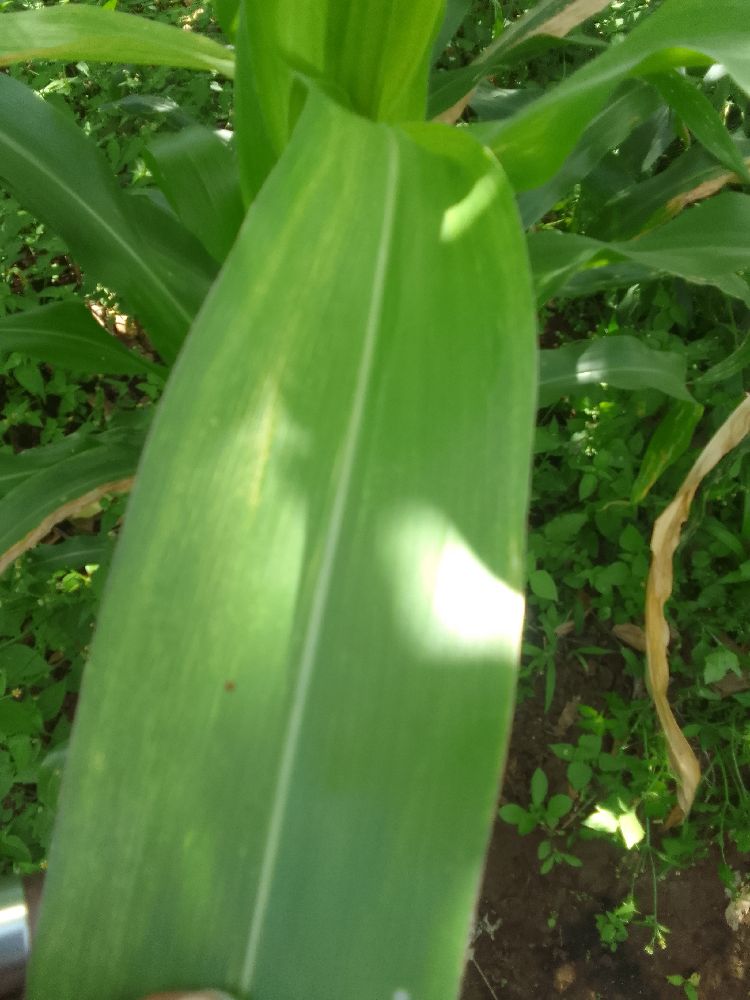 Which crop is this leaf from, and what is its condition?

maize, maize lethal necrosis
